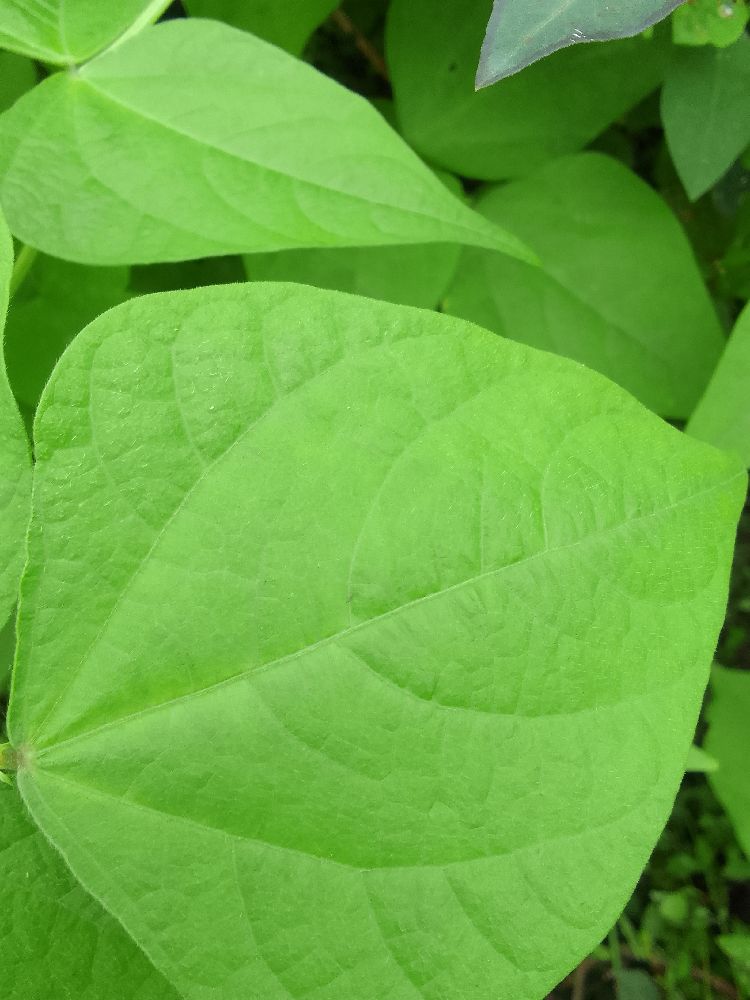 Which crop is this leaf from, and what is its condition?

common bean, healthy
